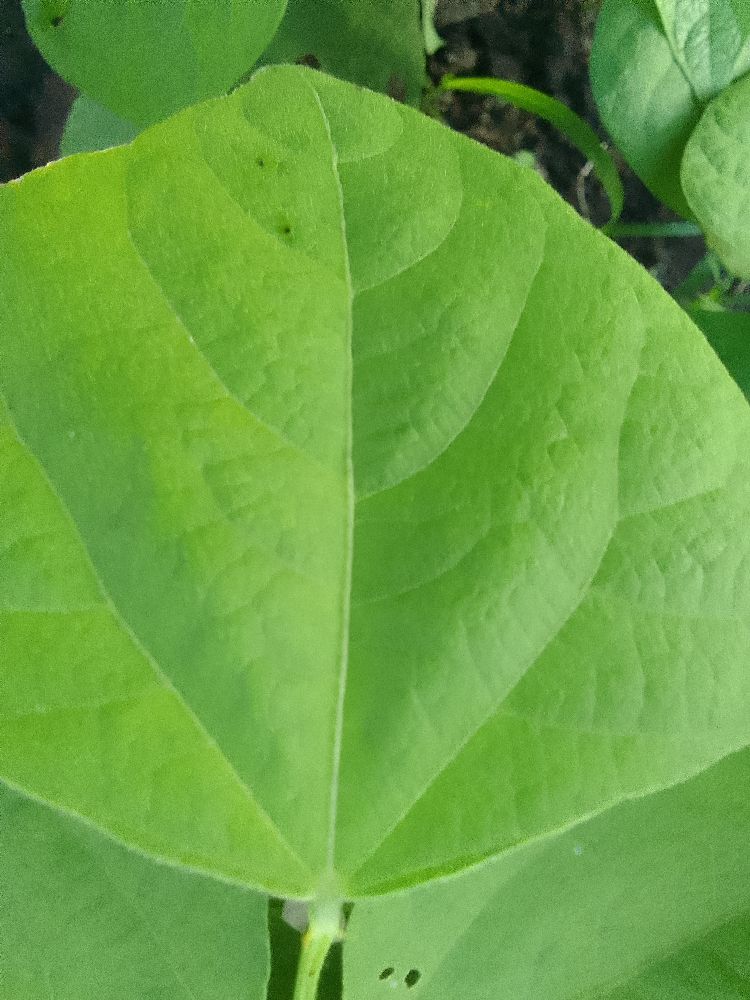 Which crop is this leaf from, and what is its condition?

common bean, healthy
